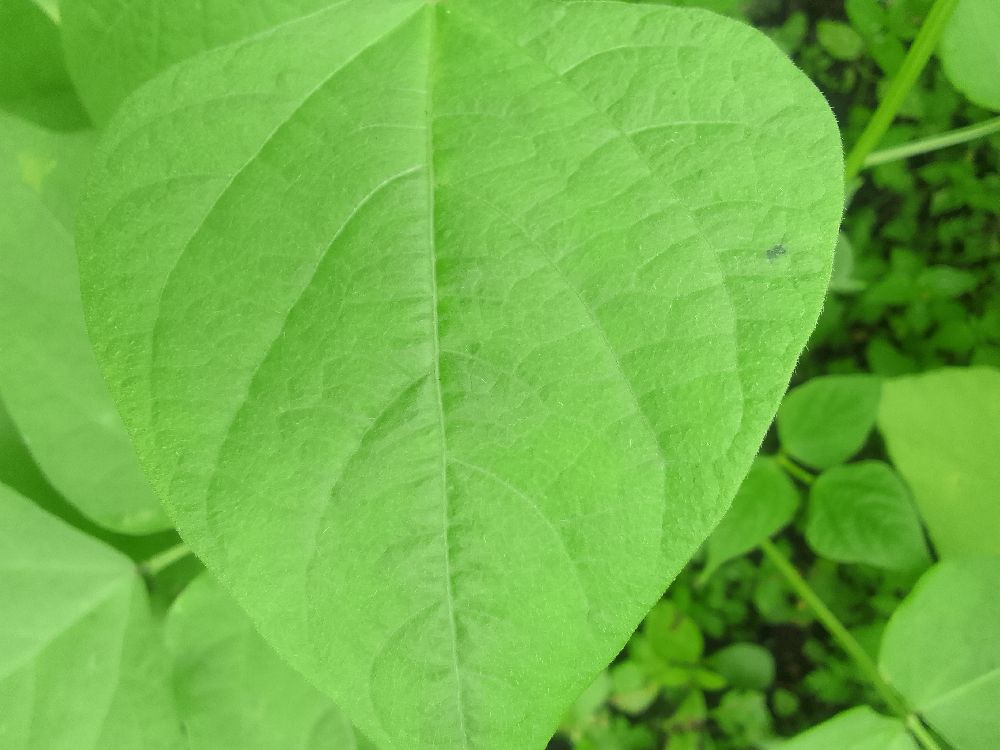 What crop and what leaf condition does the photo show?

common bean, healthy
